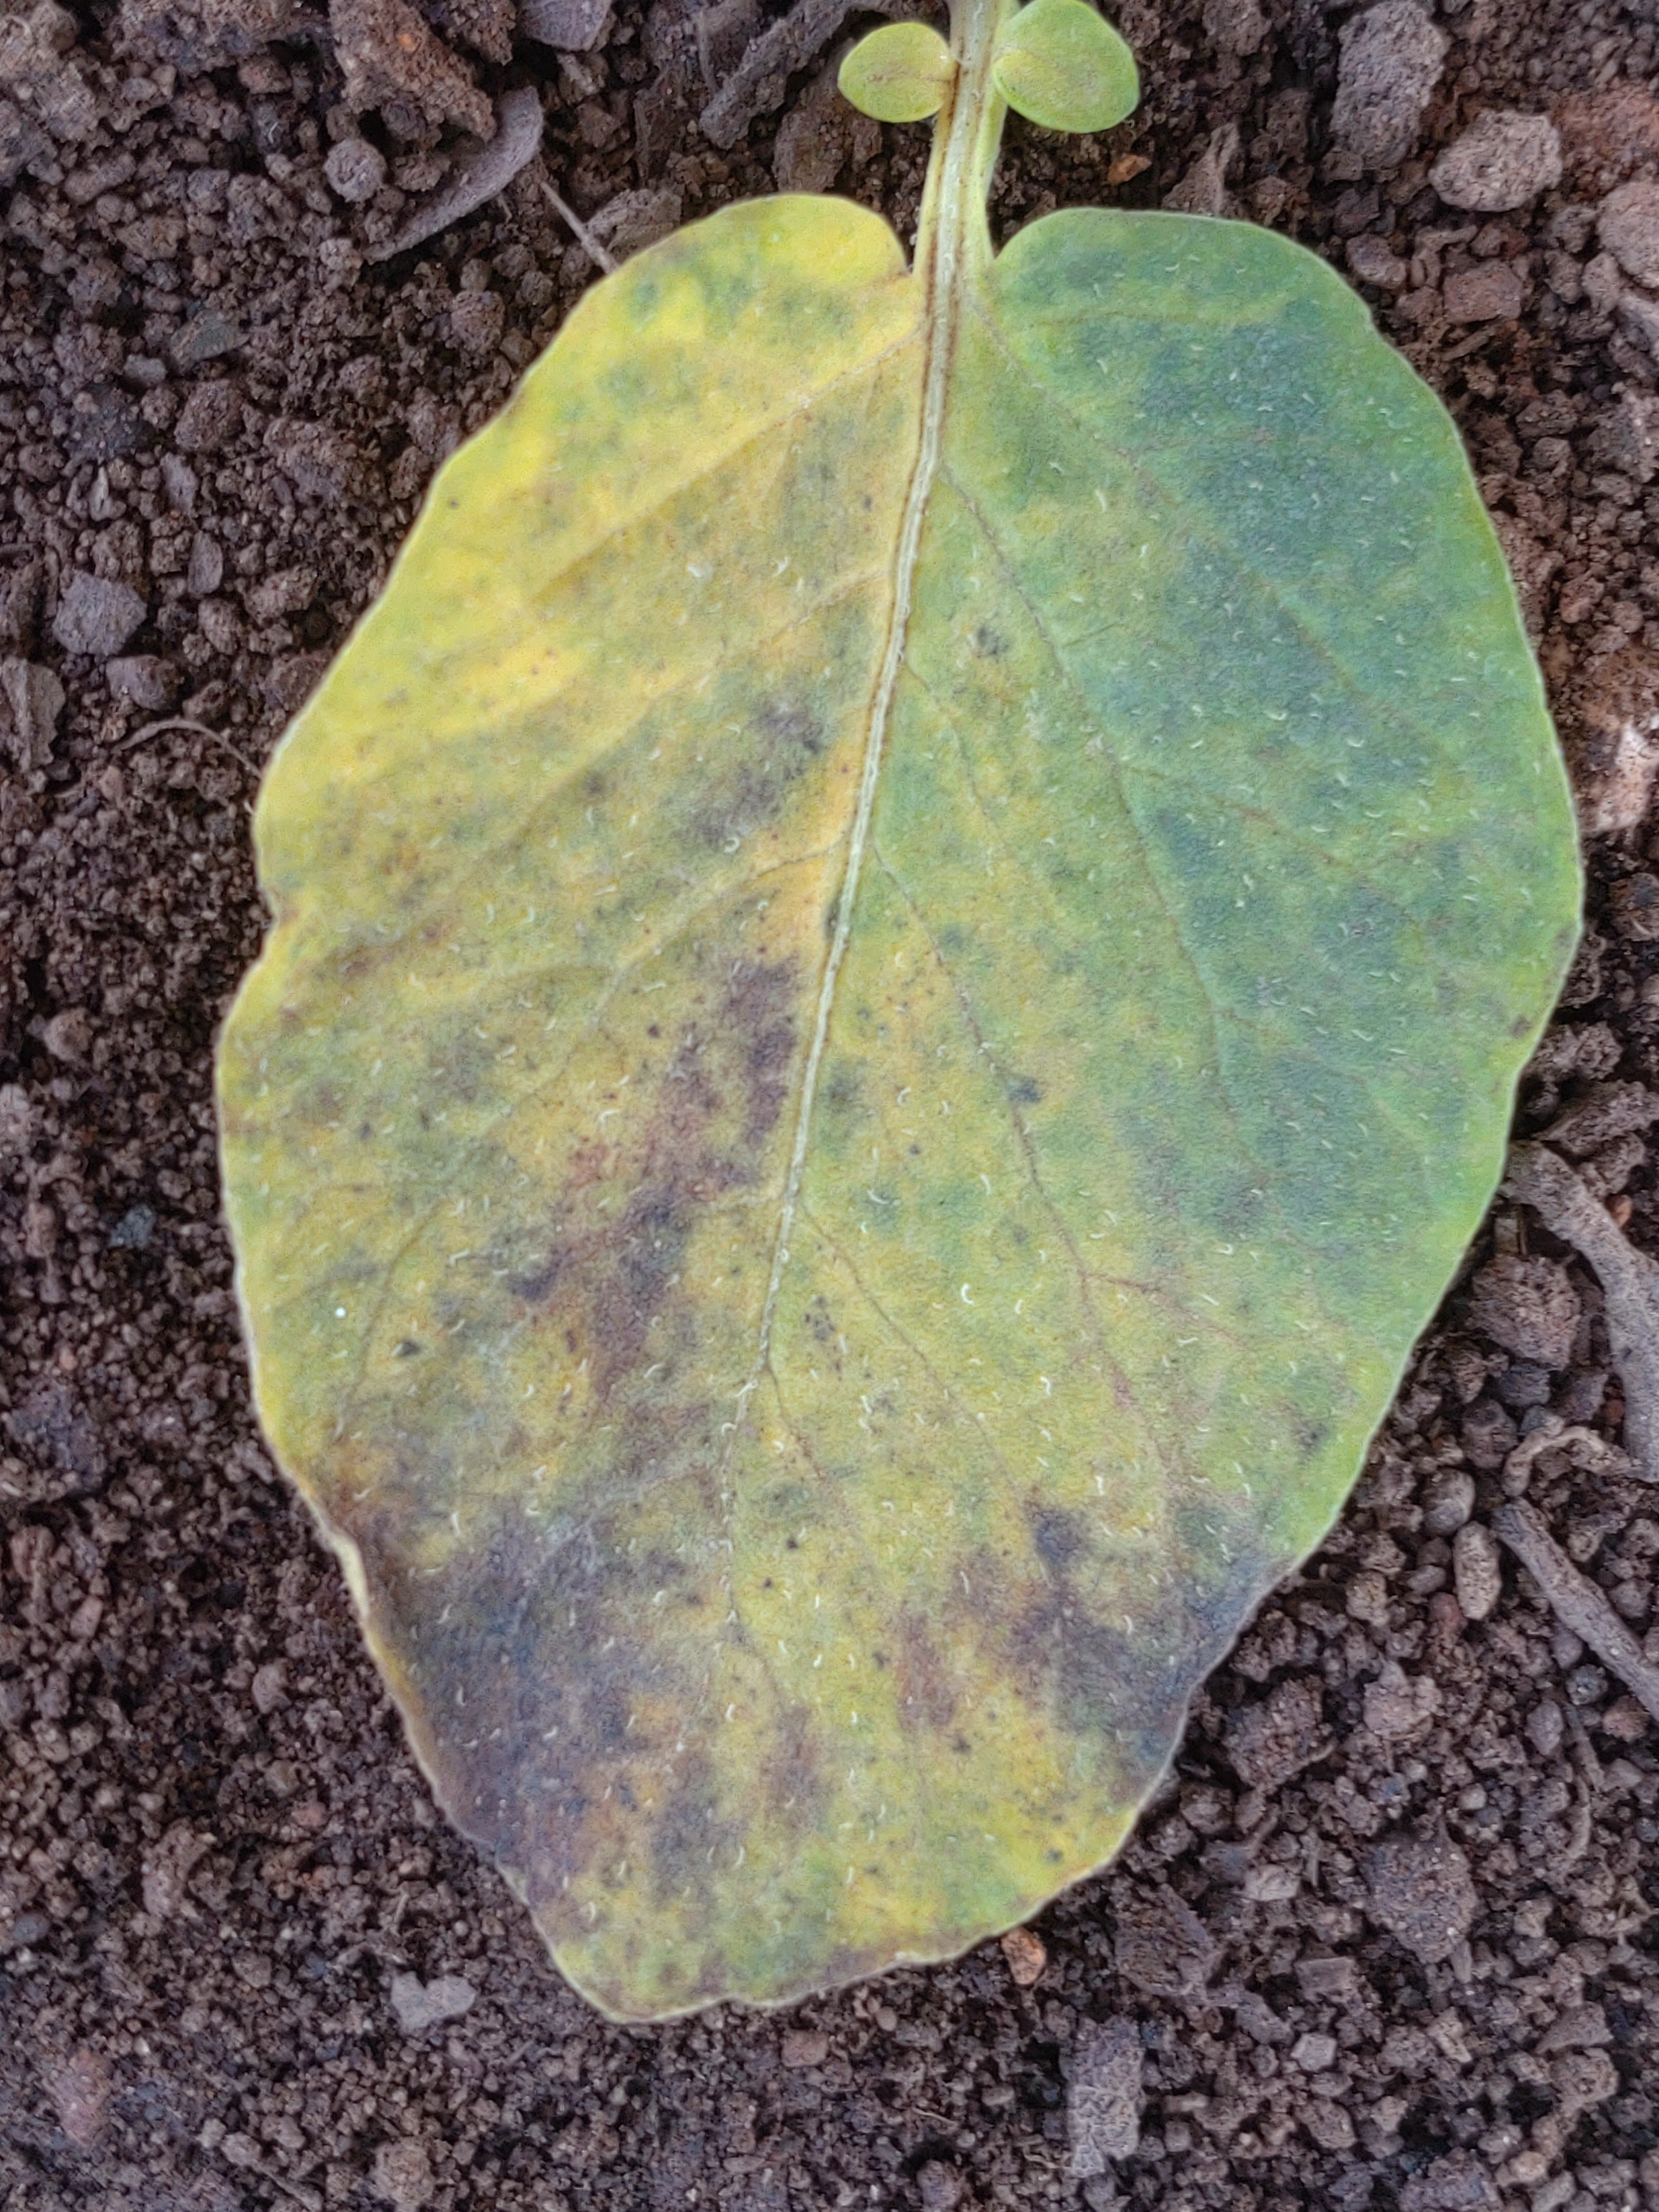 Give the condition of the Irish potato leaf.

late blight
